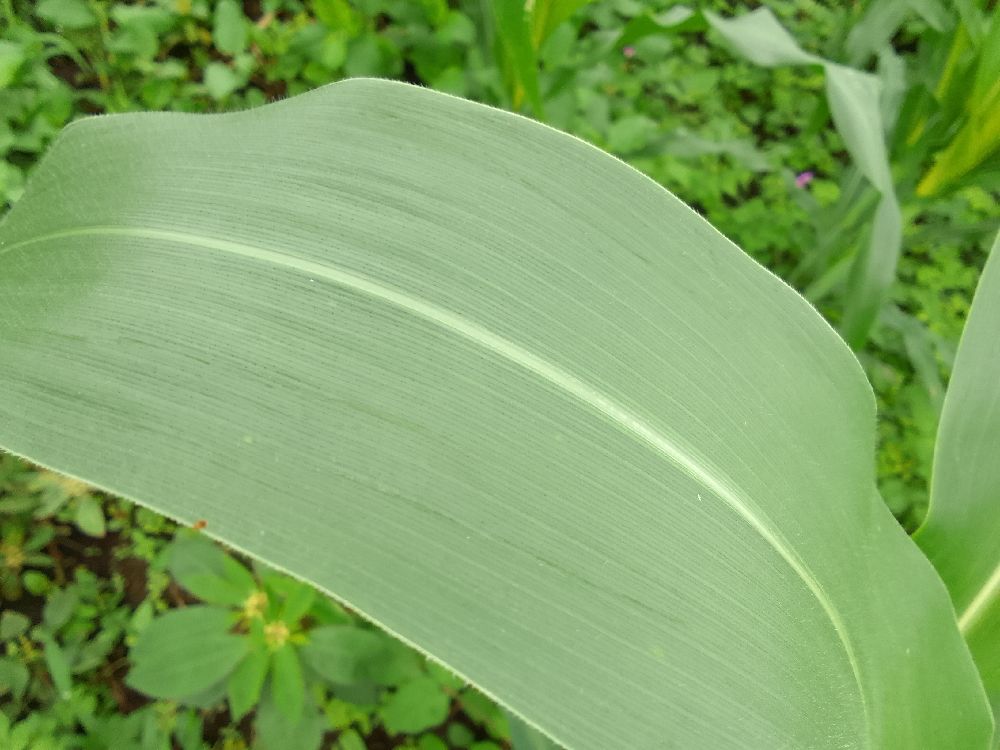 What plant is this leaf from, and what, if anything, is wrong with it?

maize, healthy
